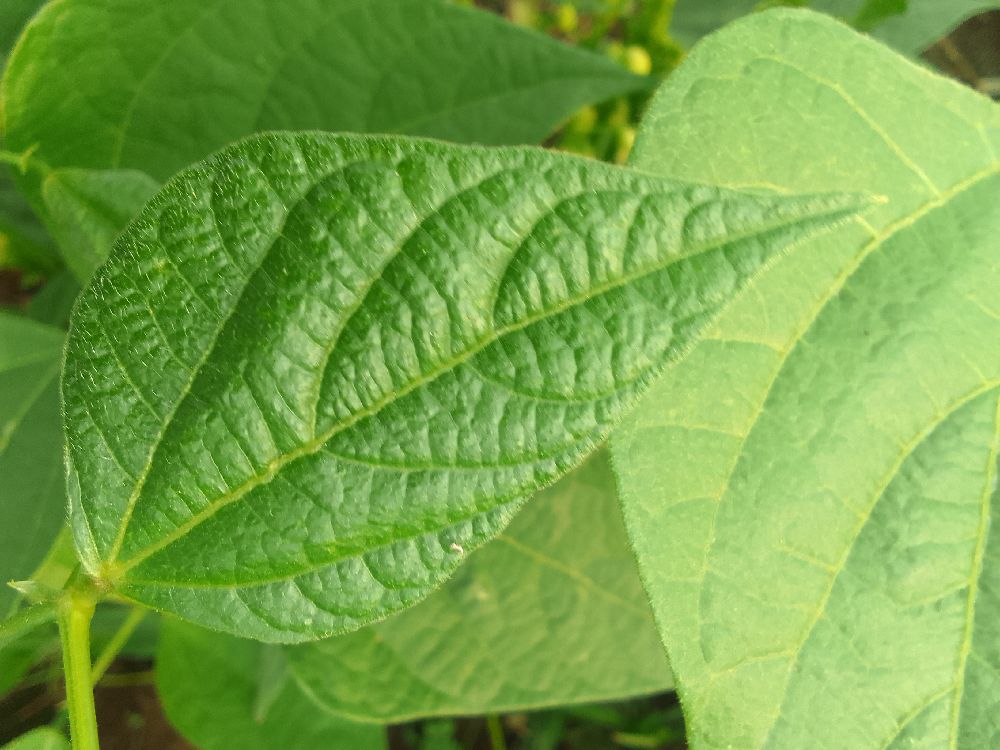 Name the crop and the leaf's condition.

common bean, healthy
